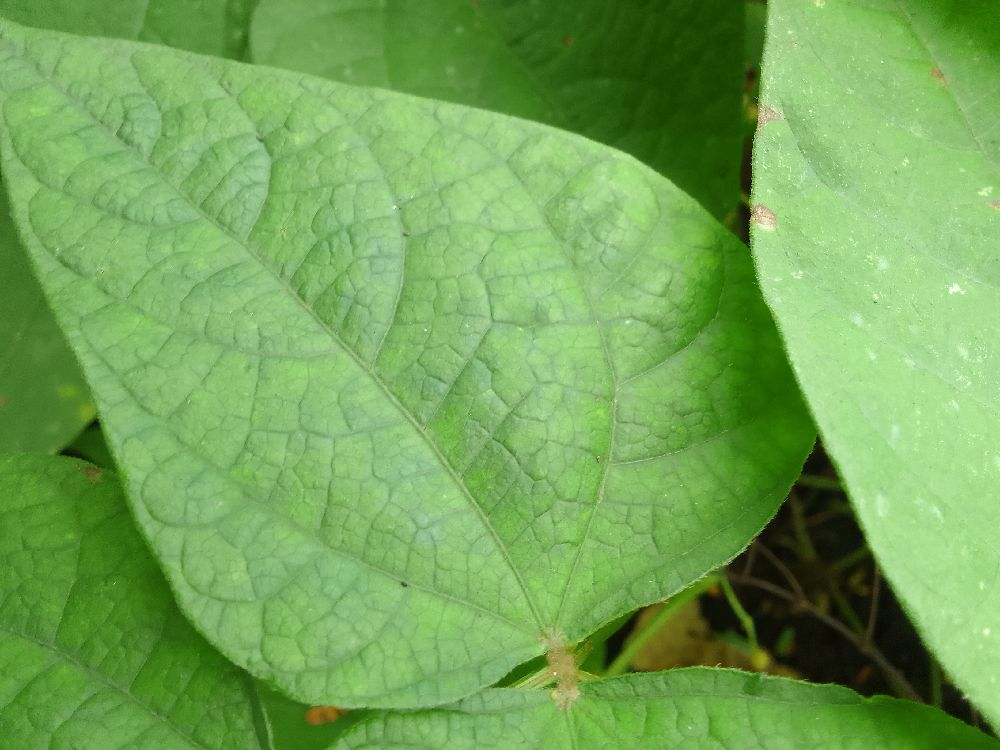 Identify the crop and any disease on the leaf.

common bean, healthy
